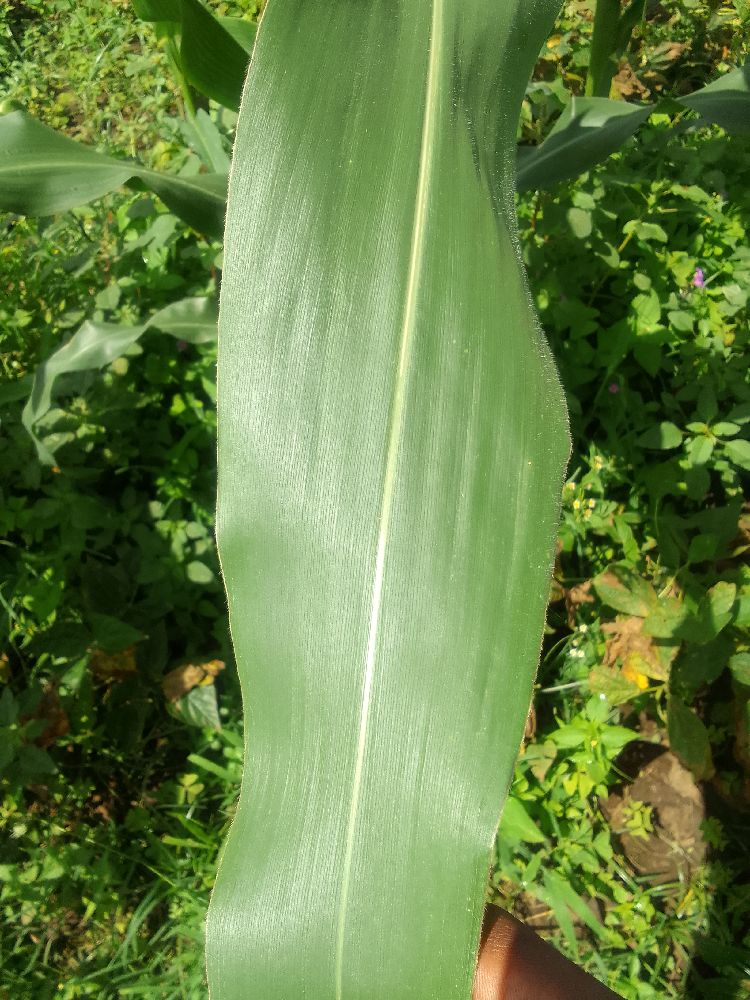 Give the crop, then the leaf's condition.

maize, healthy
